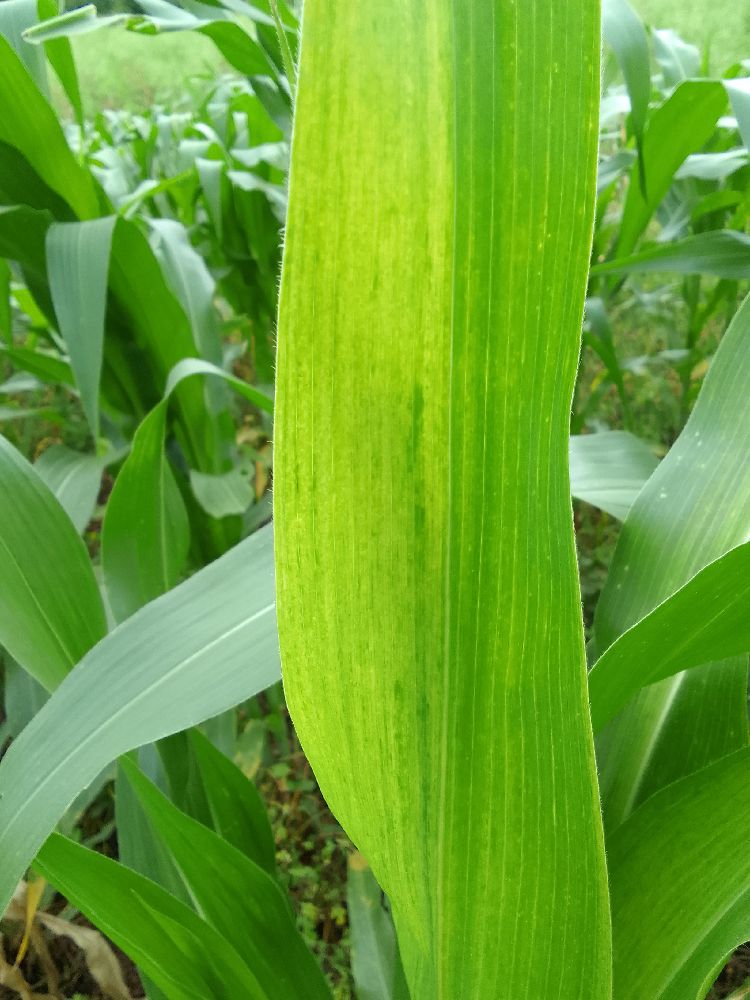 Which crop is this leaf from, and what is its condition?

maize, maize lethal necrosis
